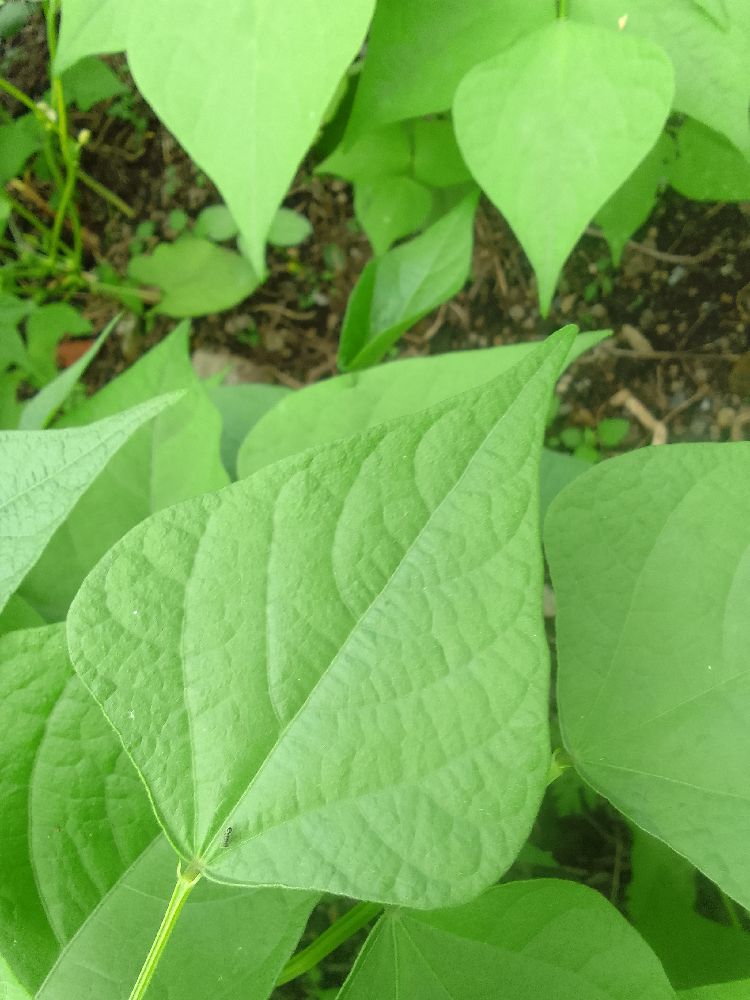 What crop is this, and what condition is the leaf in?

common bean, healthy
